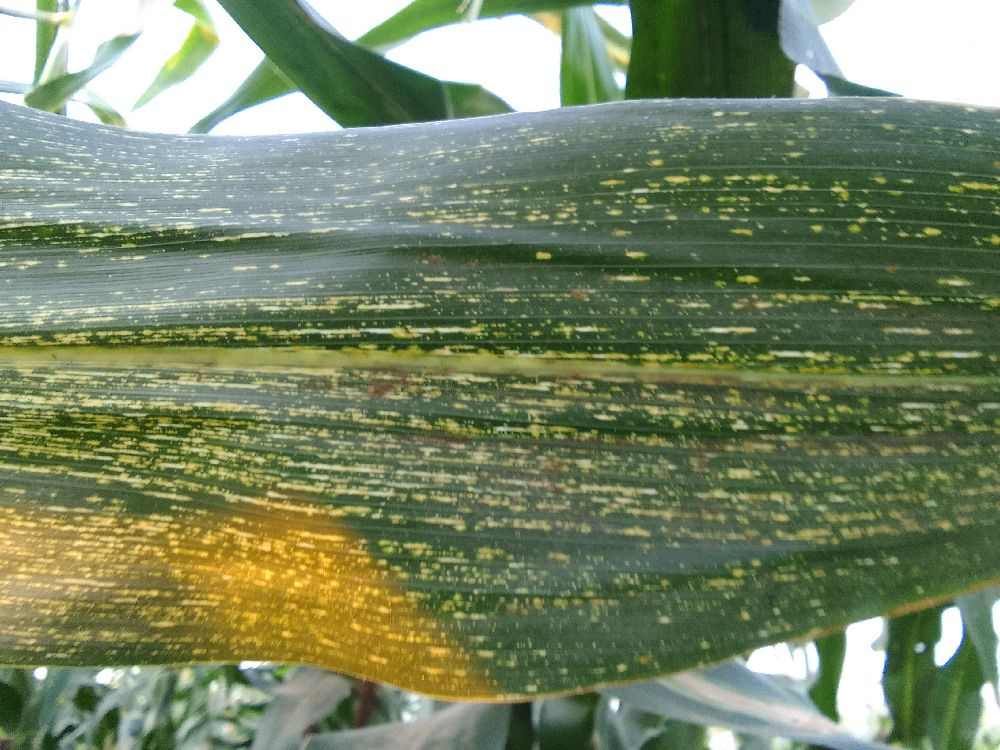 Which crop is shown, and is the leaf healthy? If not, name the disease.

maize, maize streak virus
